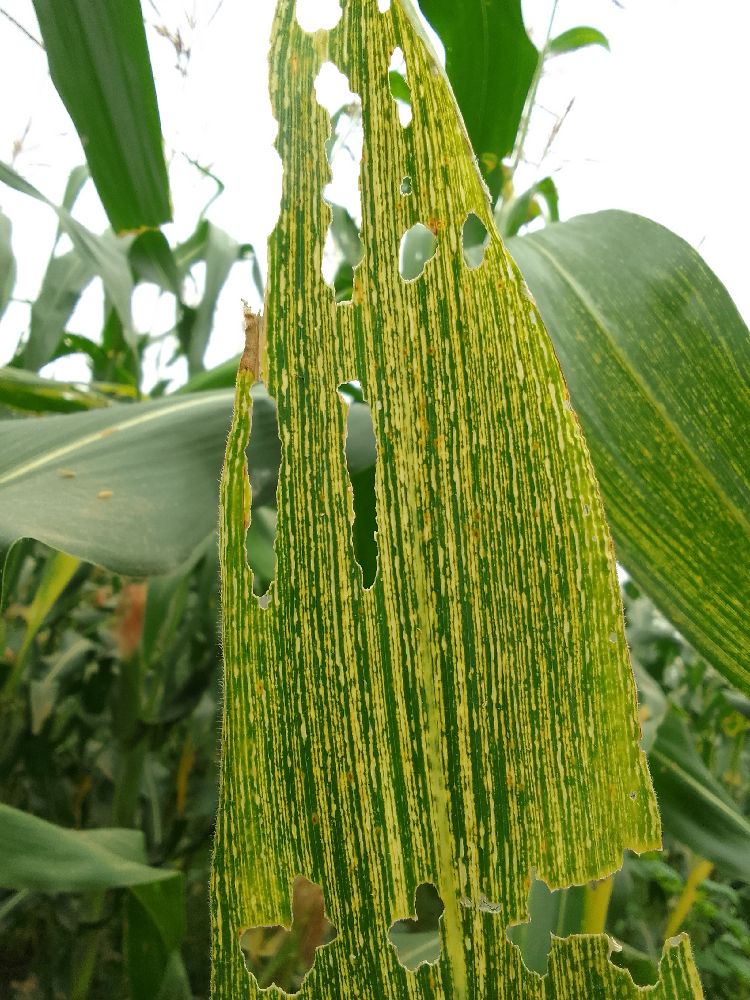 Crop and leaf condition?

maize, maize streak virus
